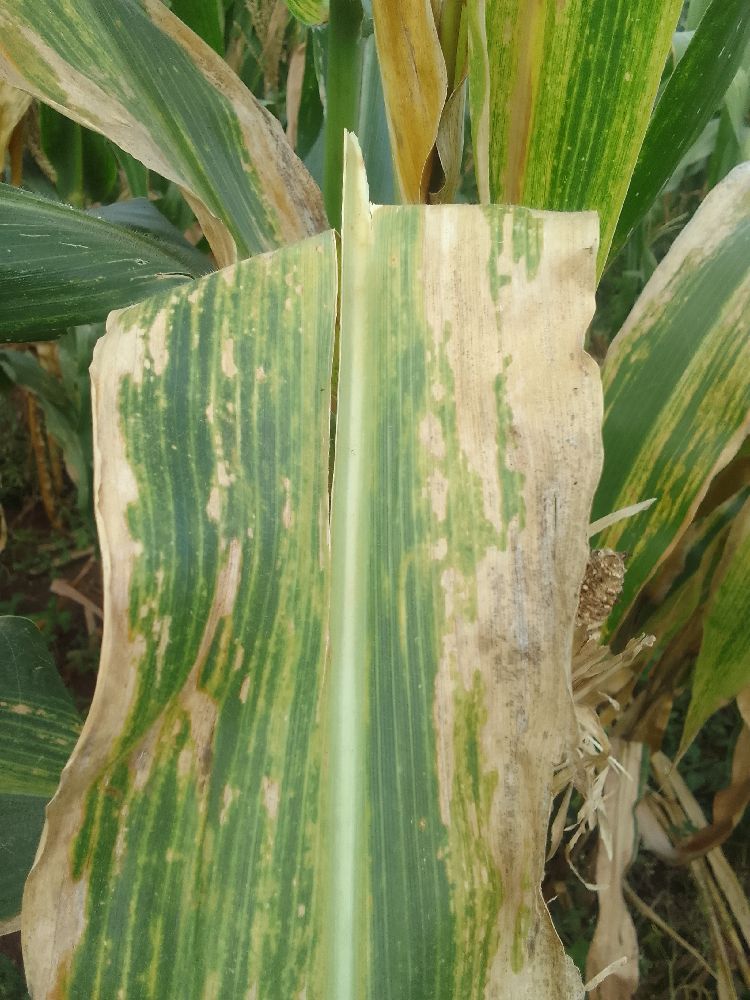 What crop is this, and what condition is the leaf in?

maize, maize lethal necrosis
